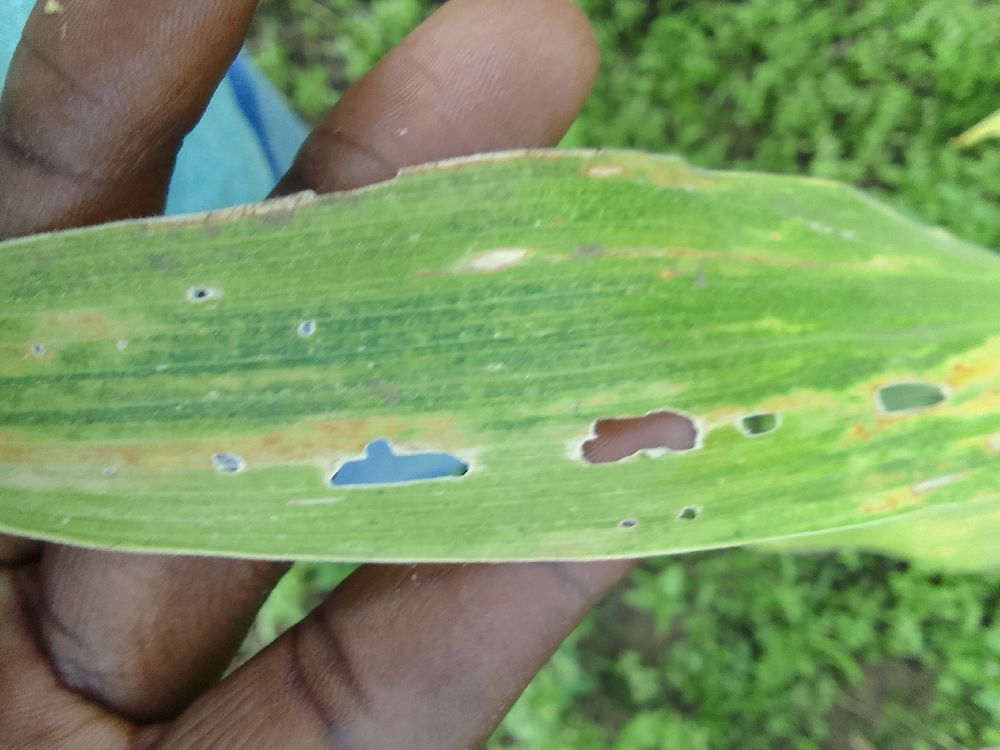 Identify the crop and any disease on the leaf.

maize, maize lethal necrosis
